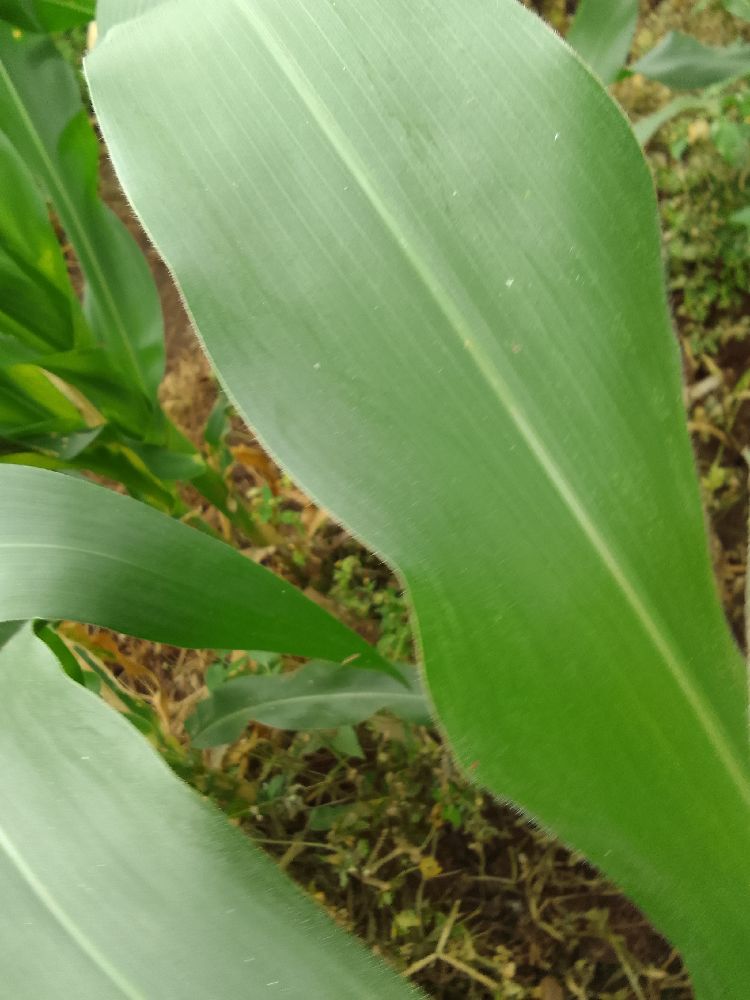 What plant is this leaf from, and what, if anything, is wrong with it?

maize, healthy
